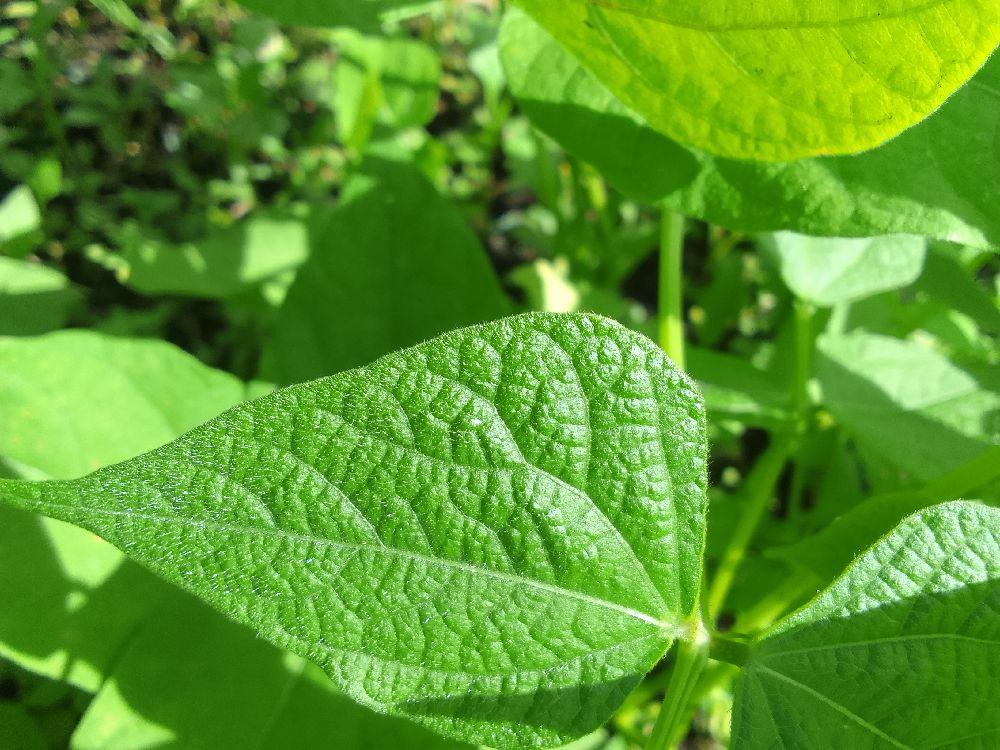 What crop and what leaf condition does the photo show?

common bean, healthy
